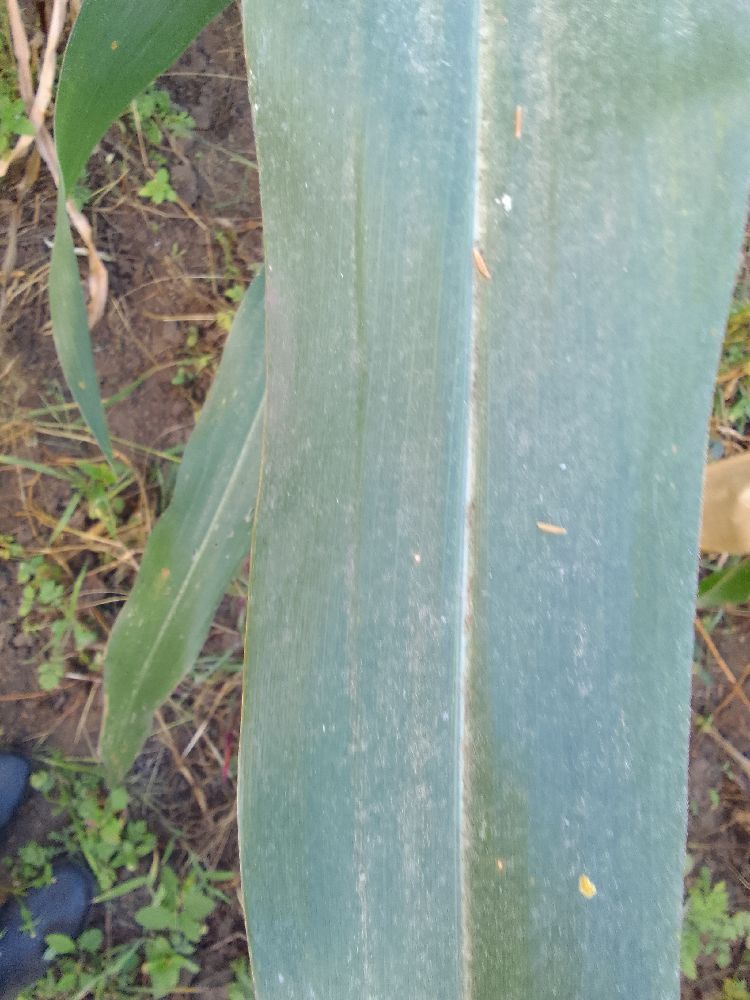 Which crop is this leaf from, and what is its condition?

maize, healthy
